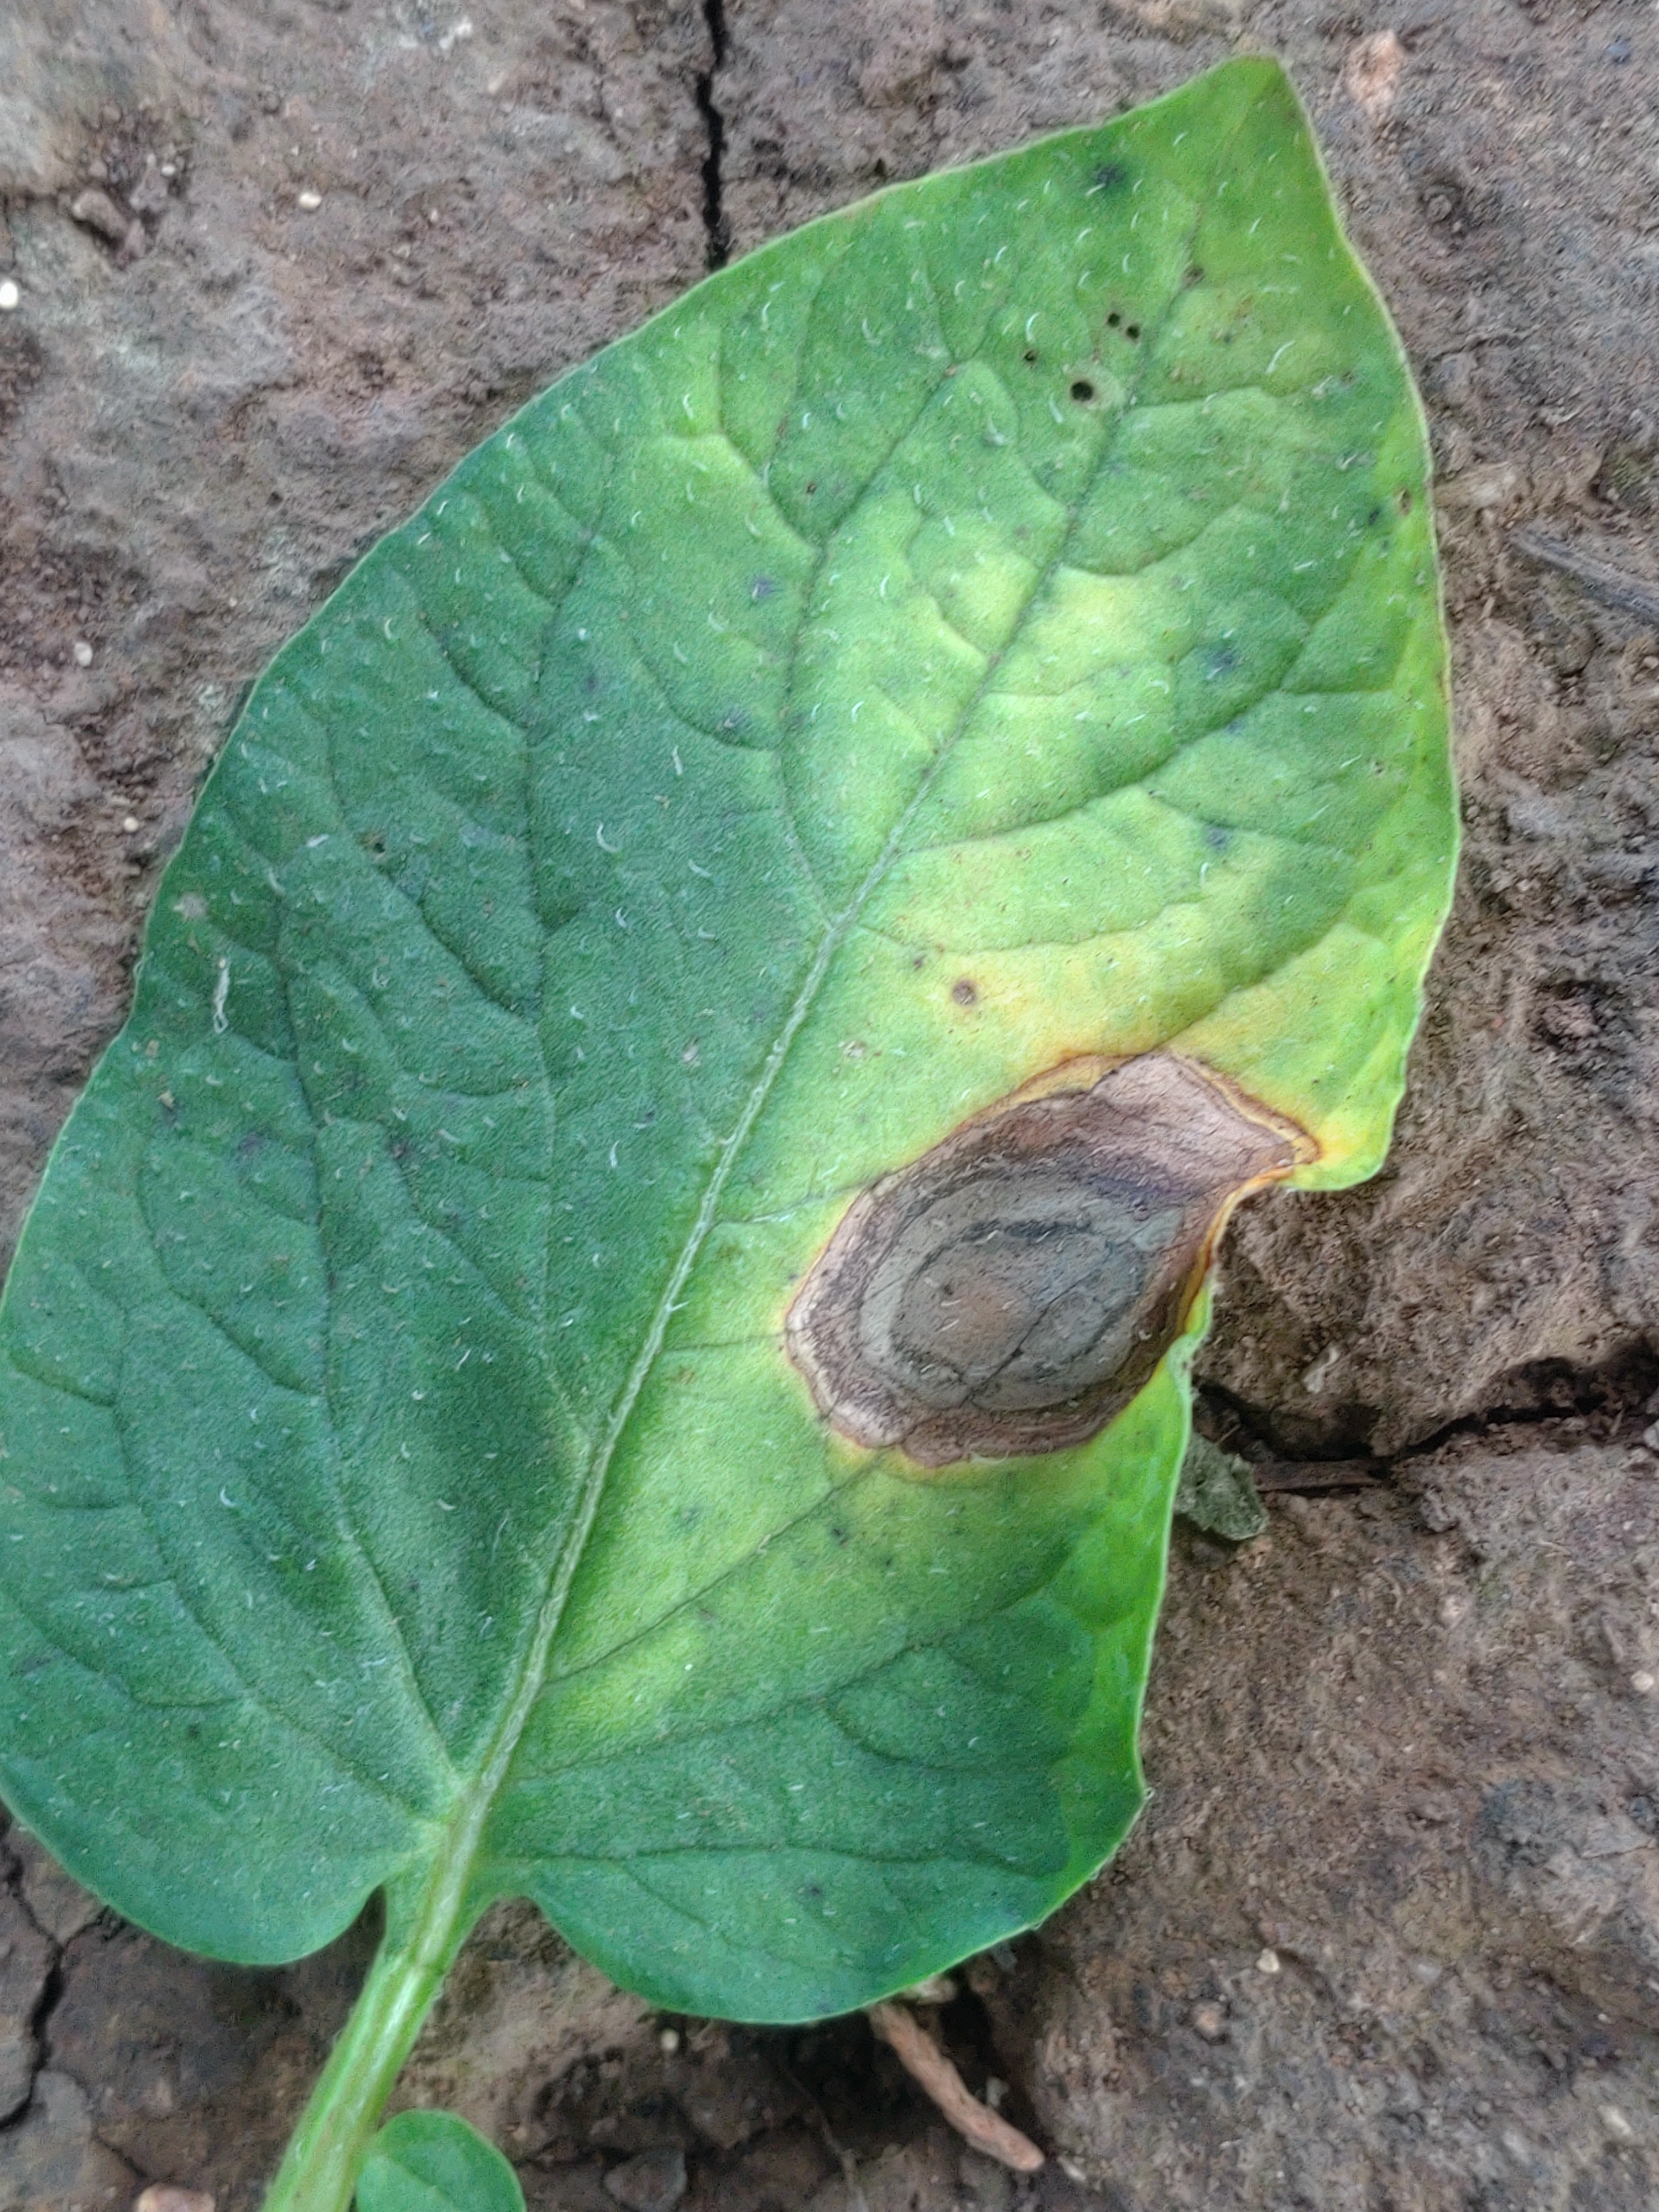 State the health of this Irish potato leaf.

early blight
